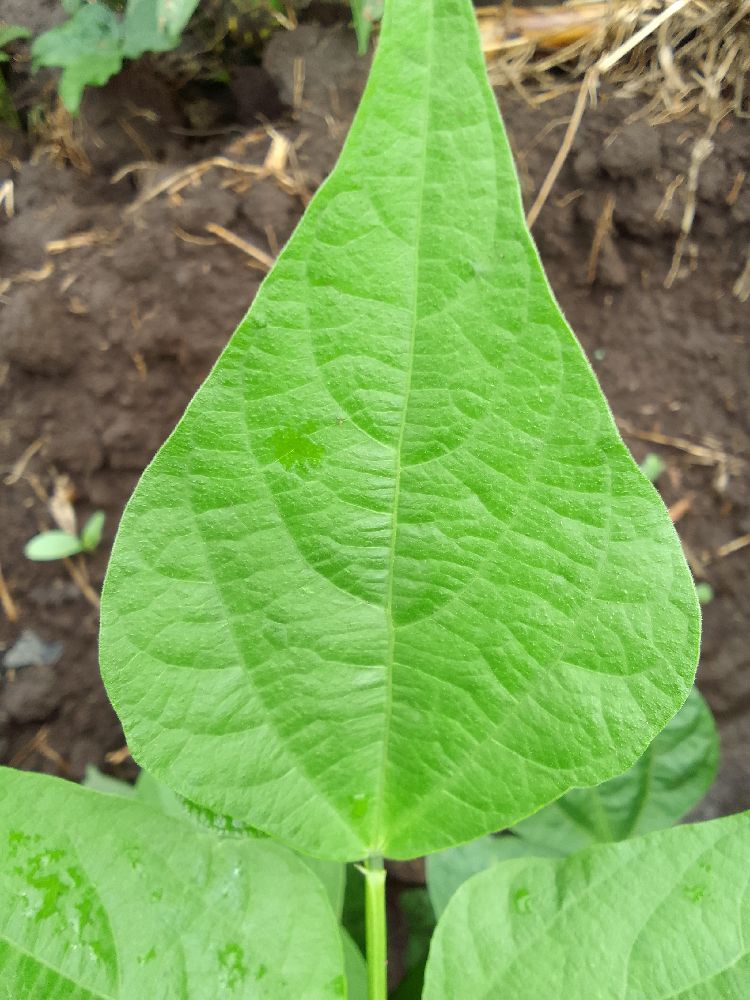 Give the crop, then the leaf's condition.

common bean, healthy
